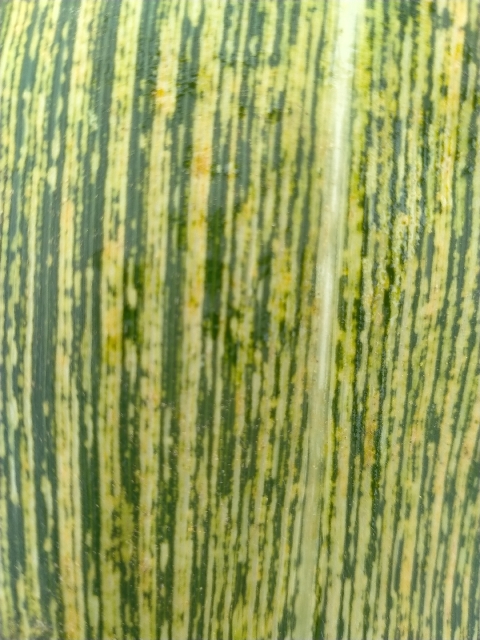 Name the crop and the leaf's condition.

maize, maize streak virus
